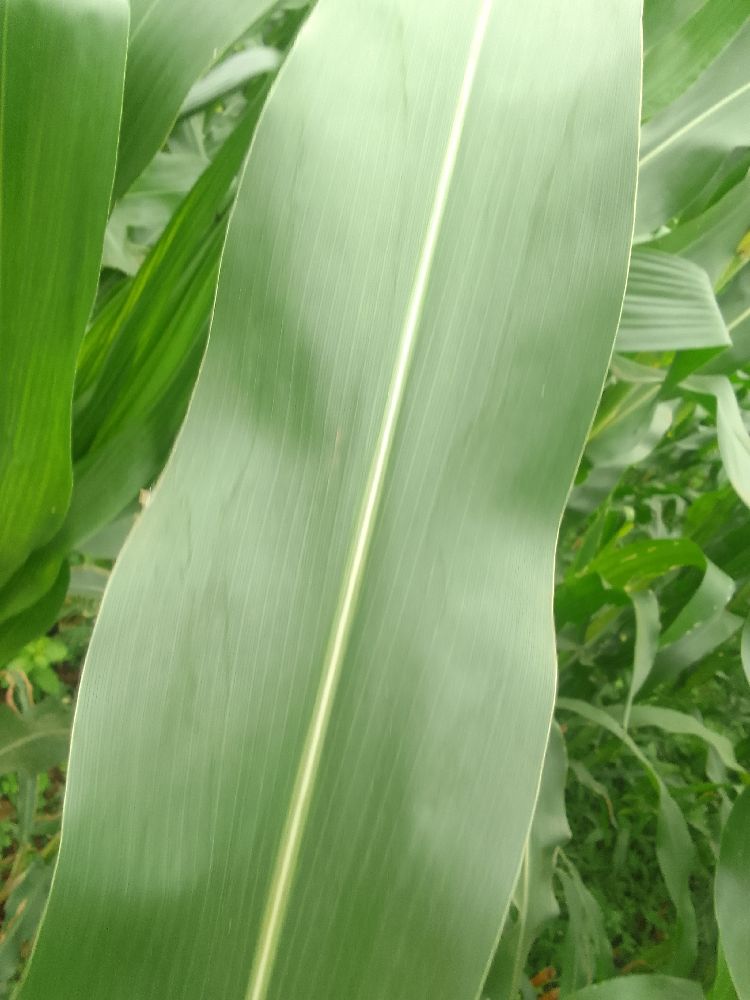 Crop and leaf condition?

maize, healthy
